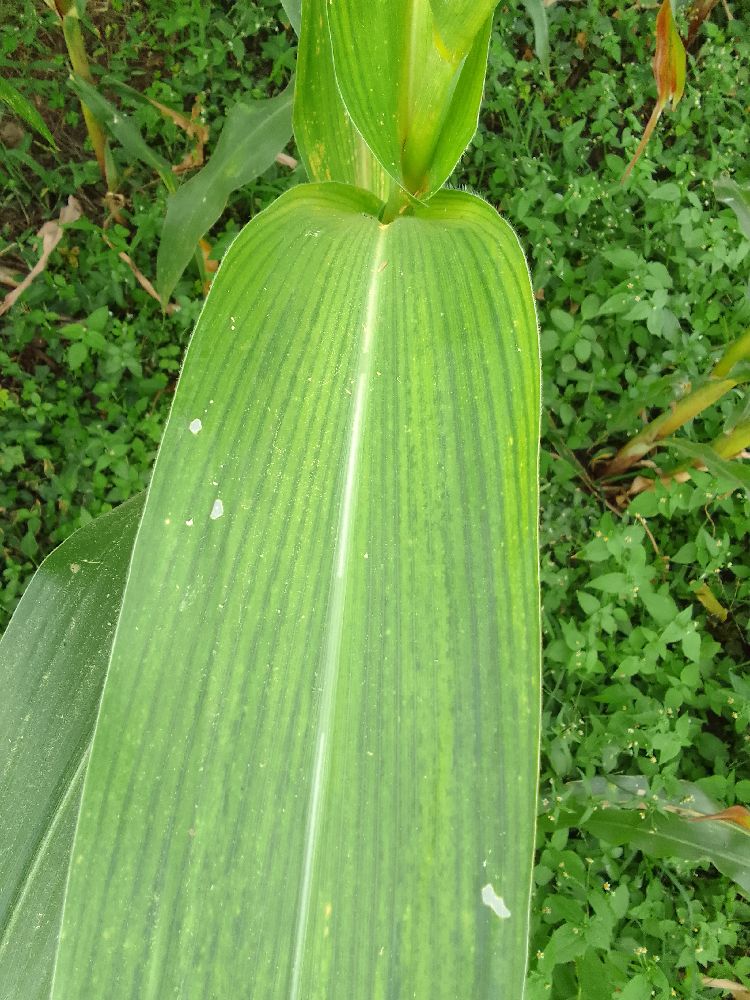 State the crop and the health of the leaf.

maize, maize lethal necrosis
